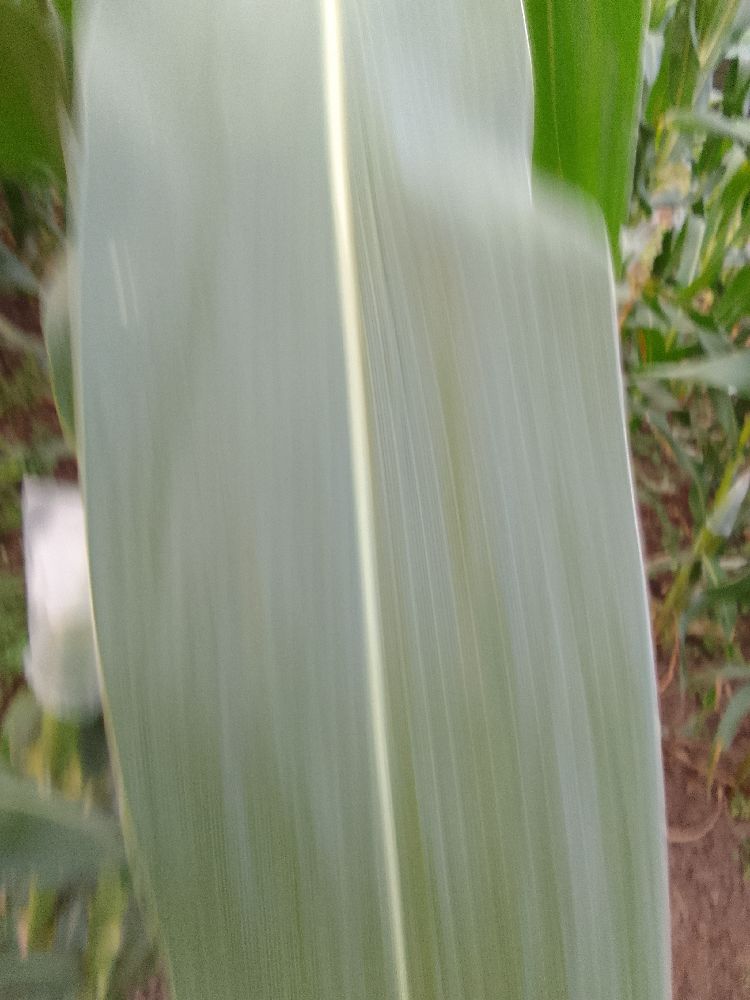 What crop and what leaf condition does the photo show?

maize, healthy
